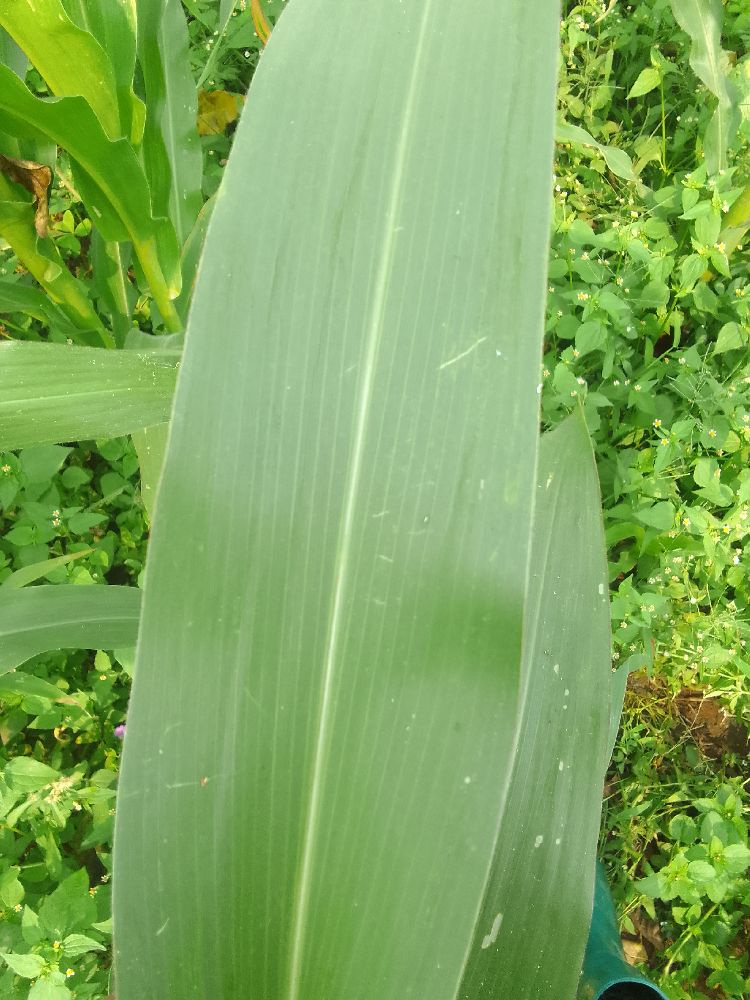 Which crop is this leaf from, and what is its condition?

maize, healthy
